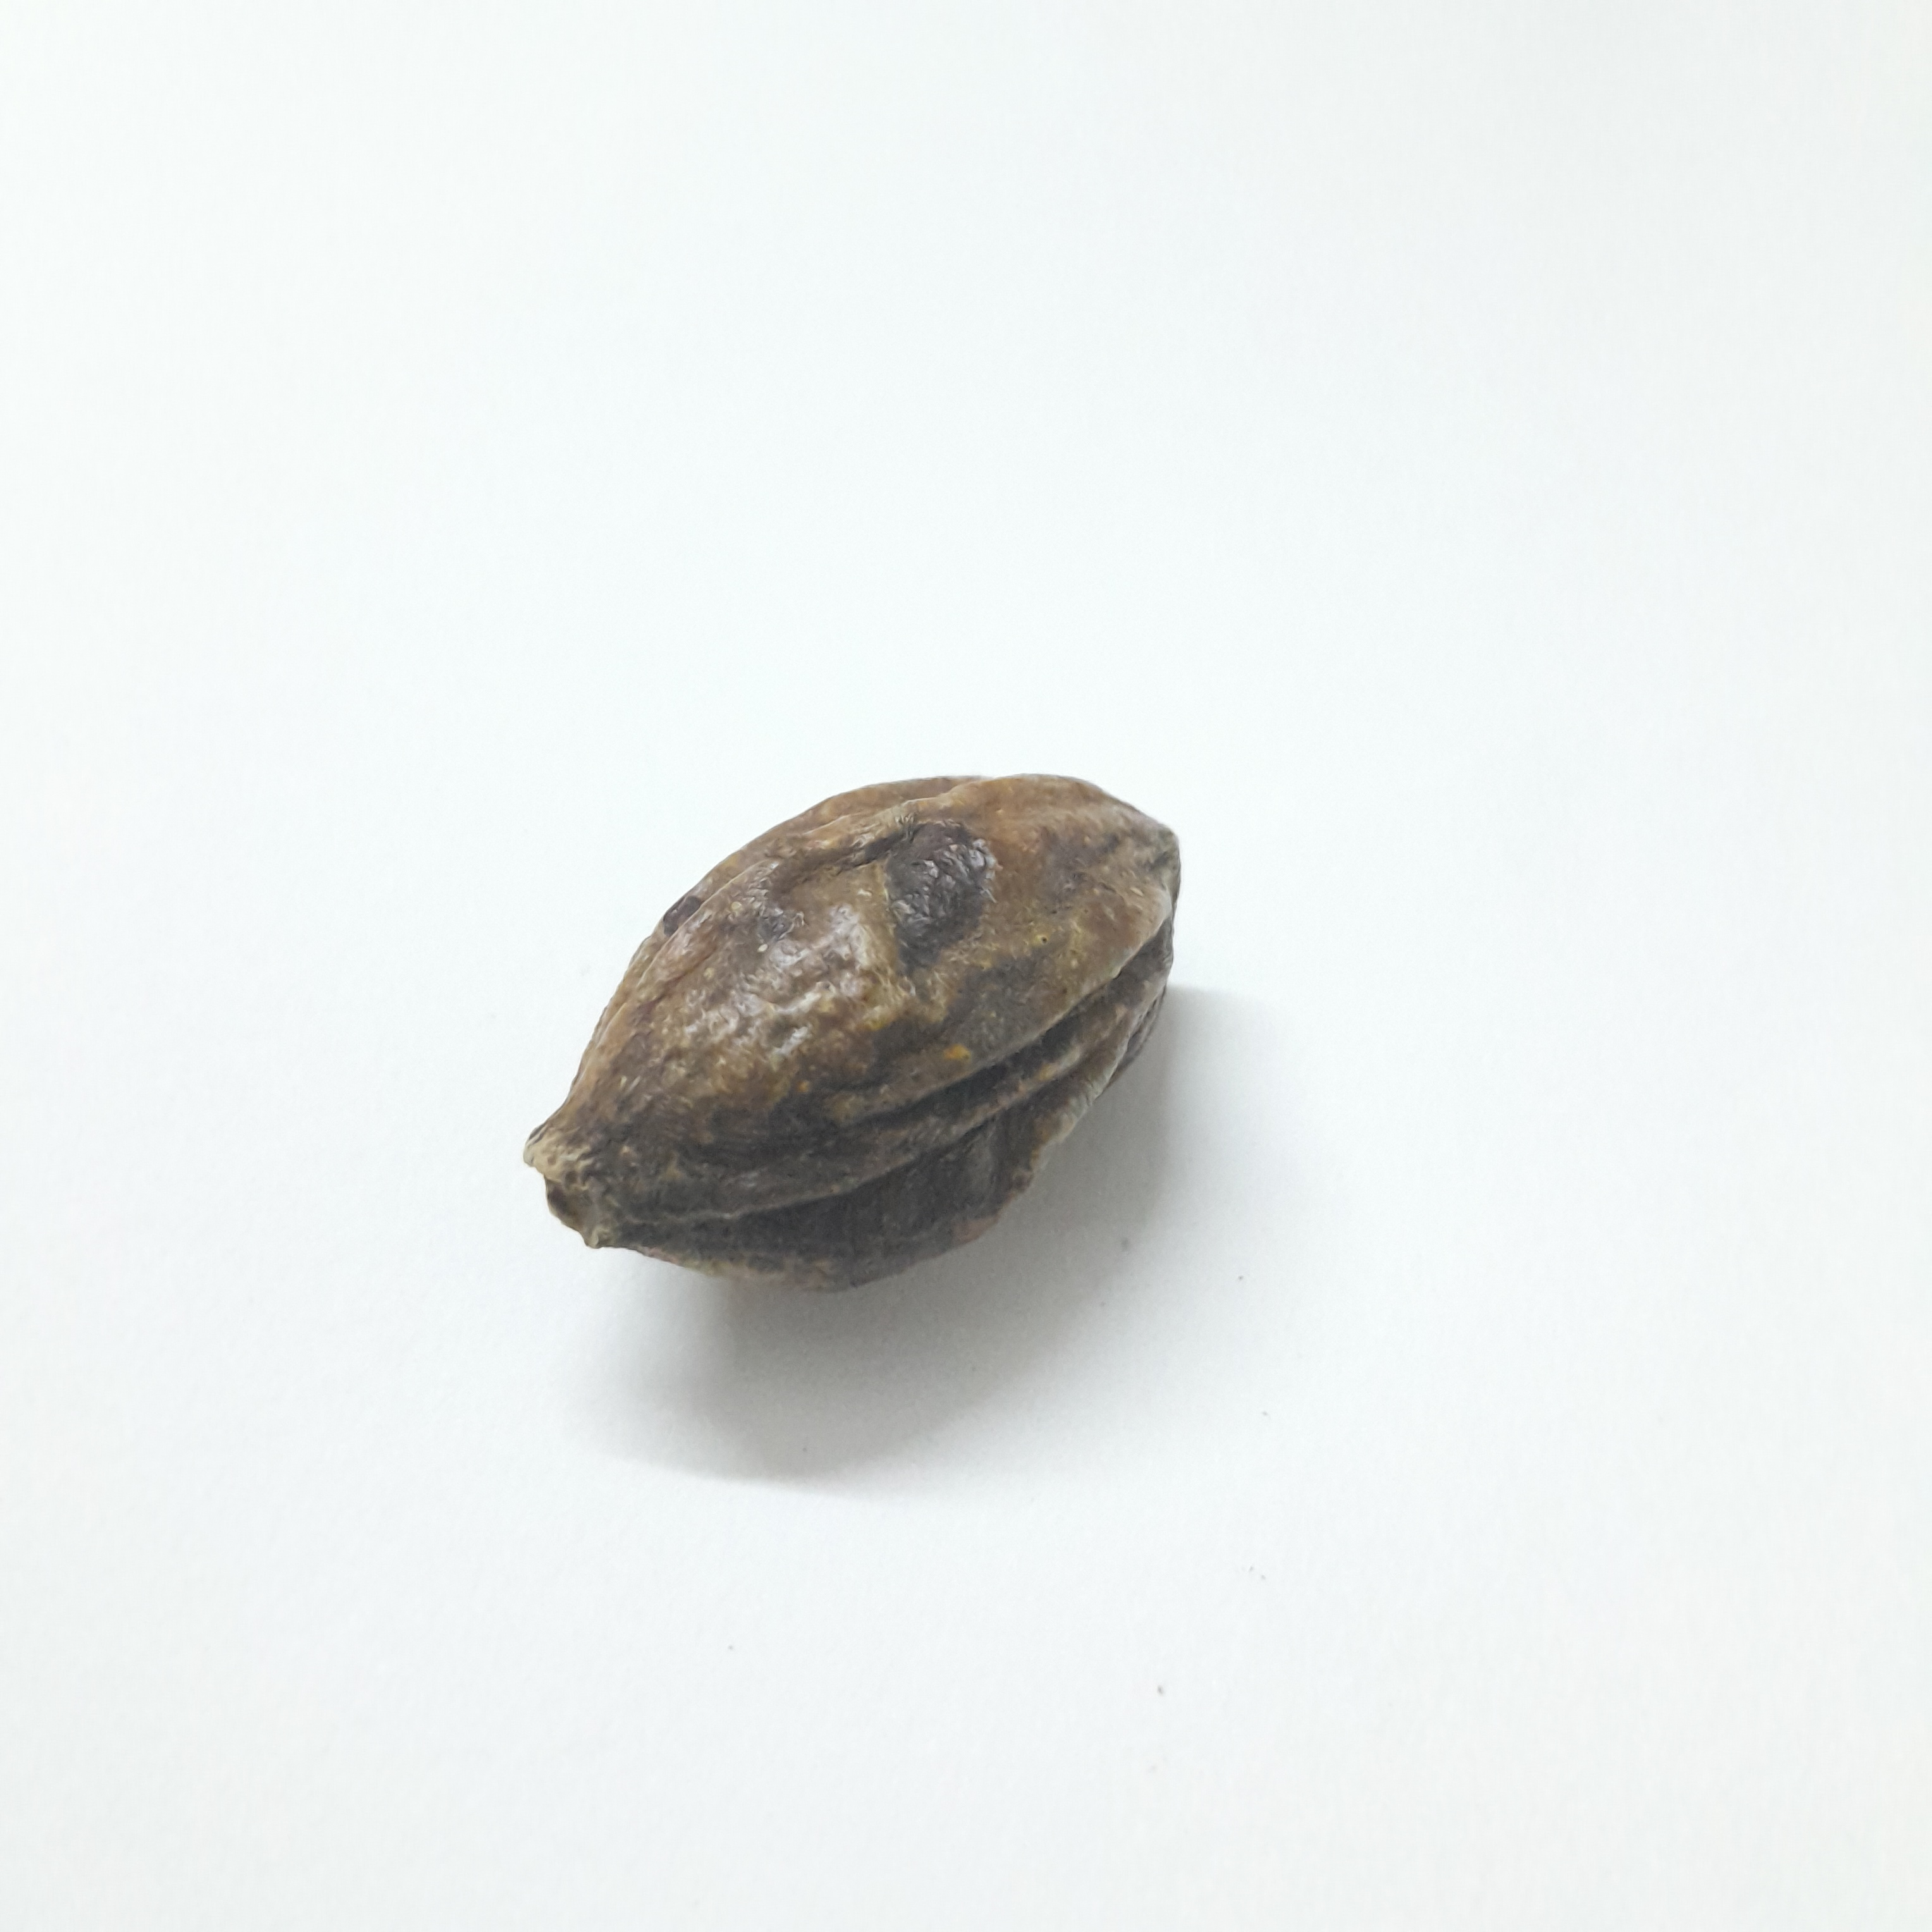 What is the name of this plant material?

hirdaa
